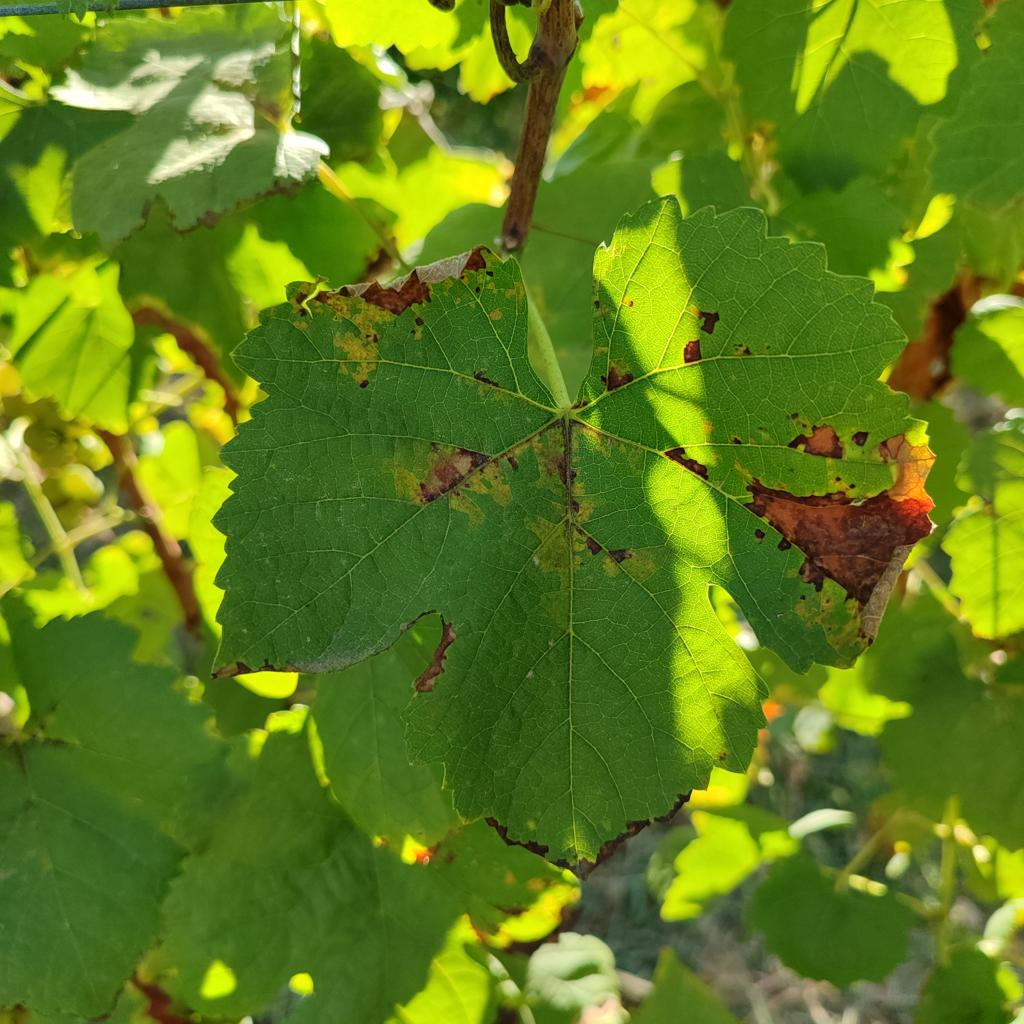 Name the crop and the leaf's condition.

grapevine, downy mildew
